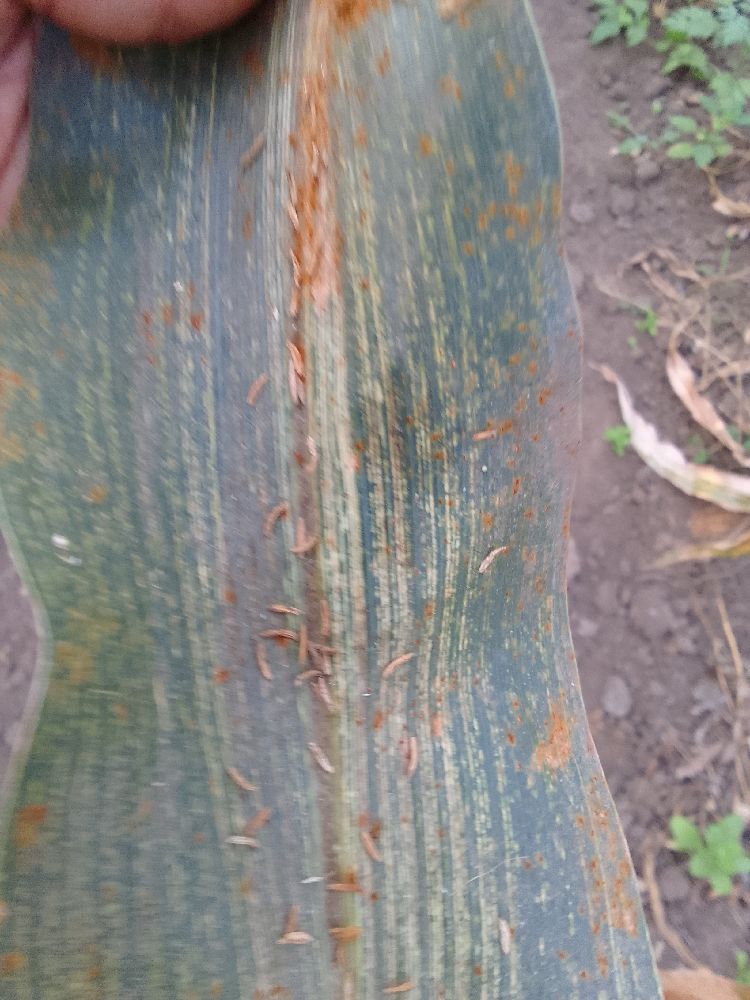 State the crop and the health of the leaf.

maize, maize streak virus
